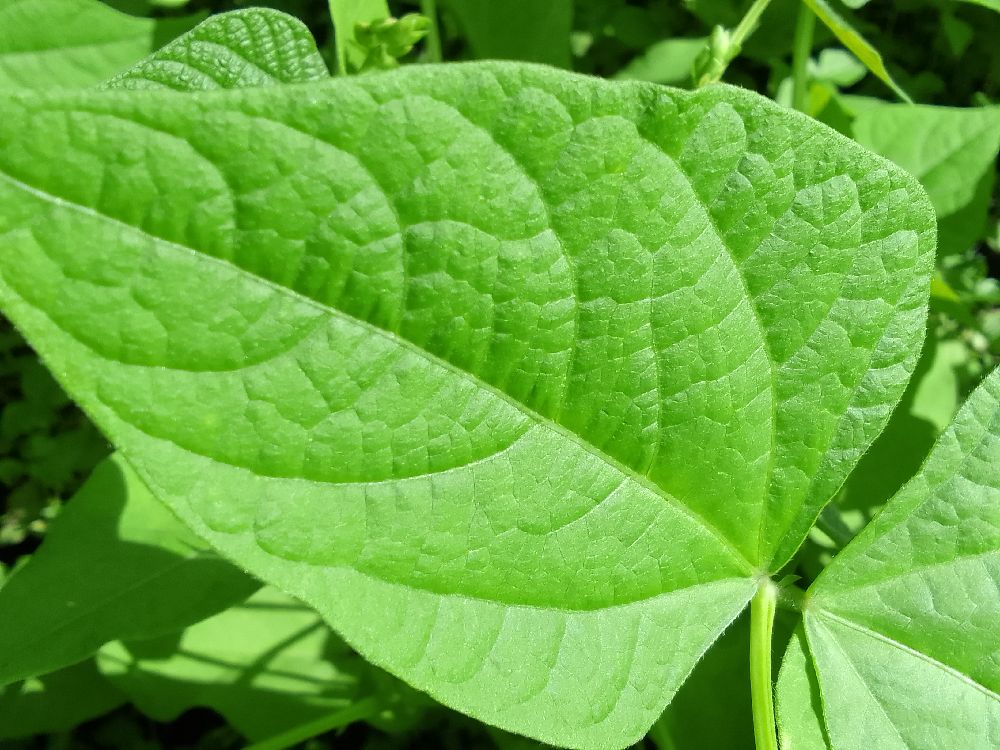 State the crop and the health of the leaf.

common bean, healthy
